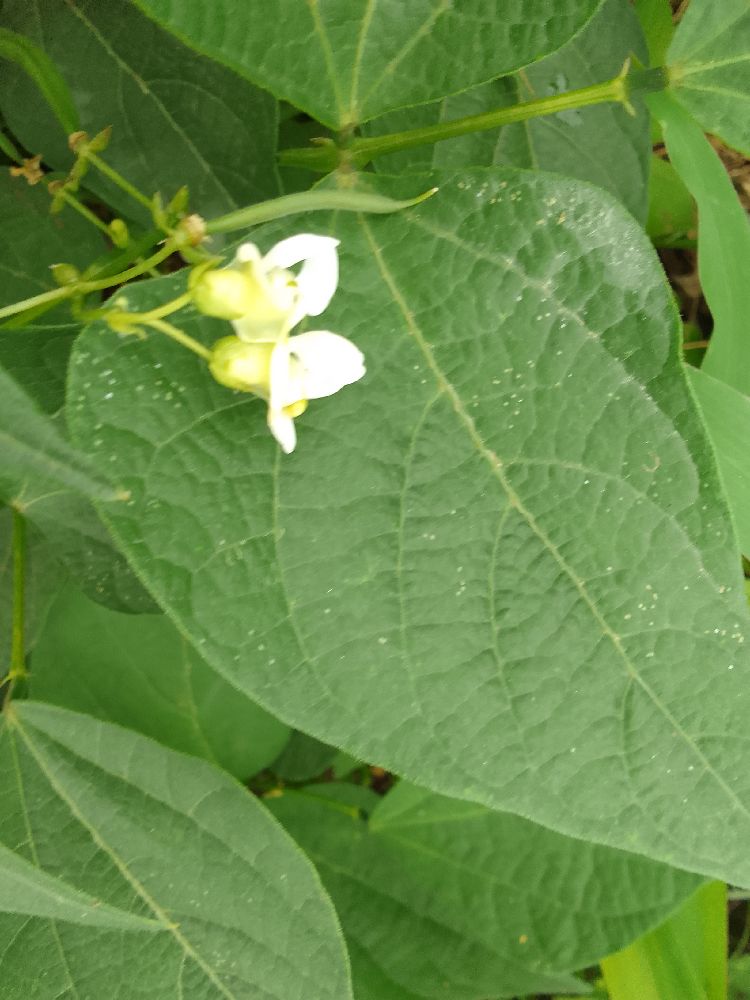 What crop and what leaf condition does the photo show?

common bean, healthy
